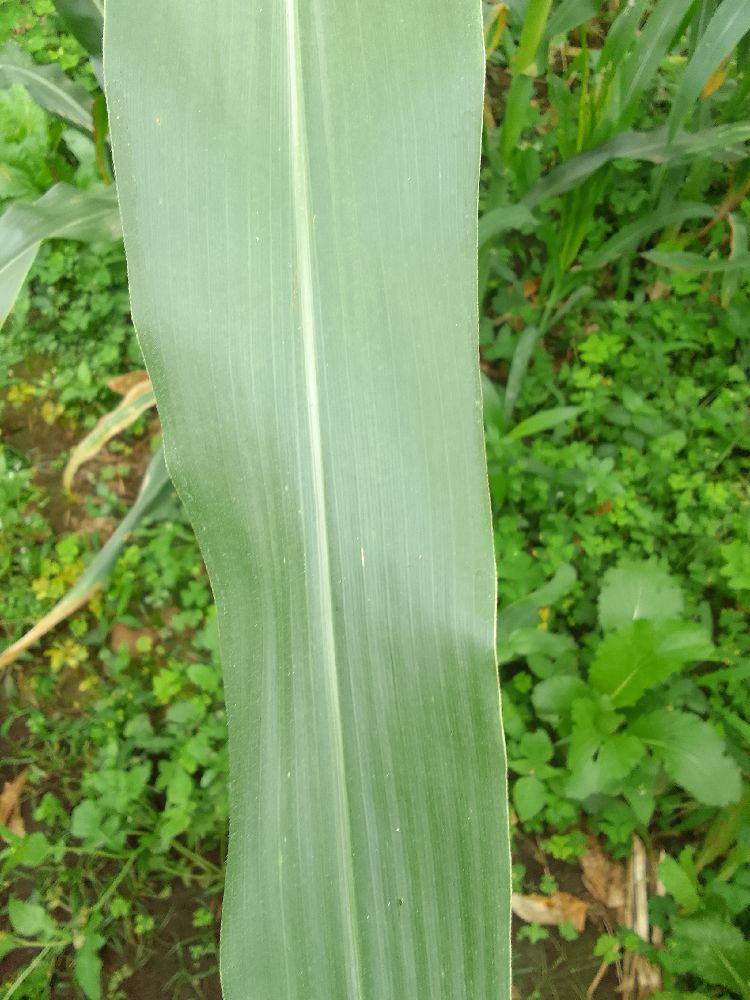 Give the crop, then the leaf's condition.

maize, healthy
